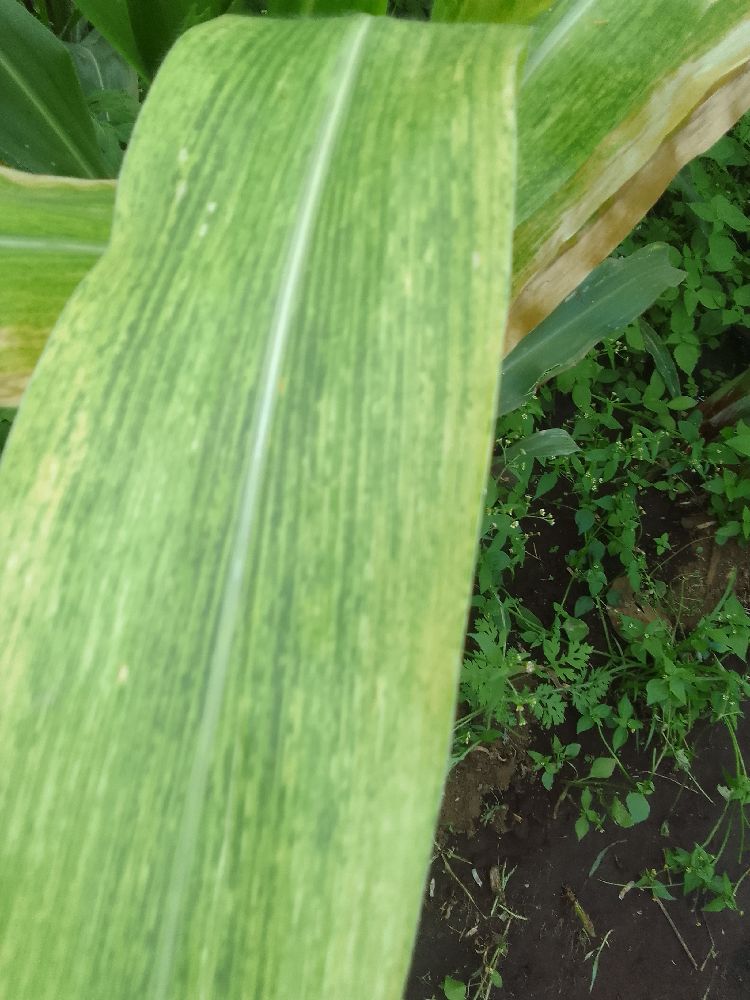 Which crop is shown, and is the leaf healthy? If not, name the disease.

maize, maize lethal necrosis
